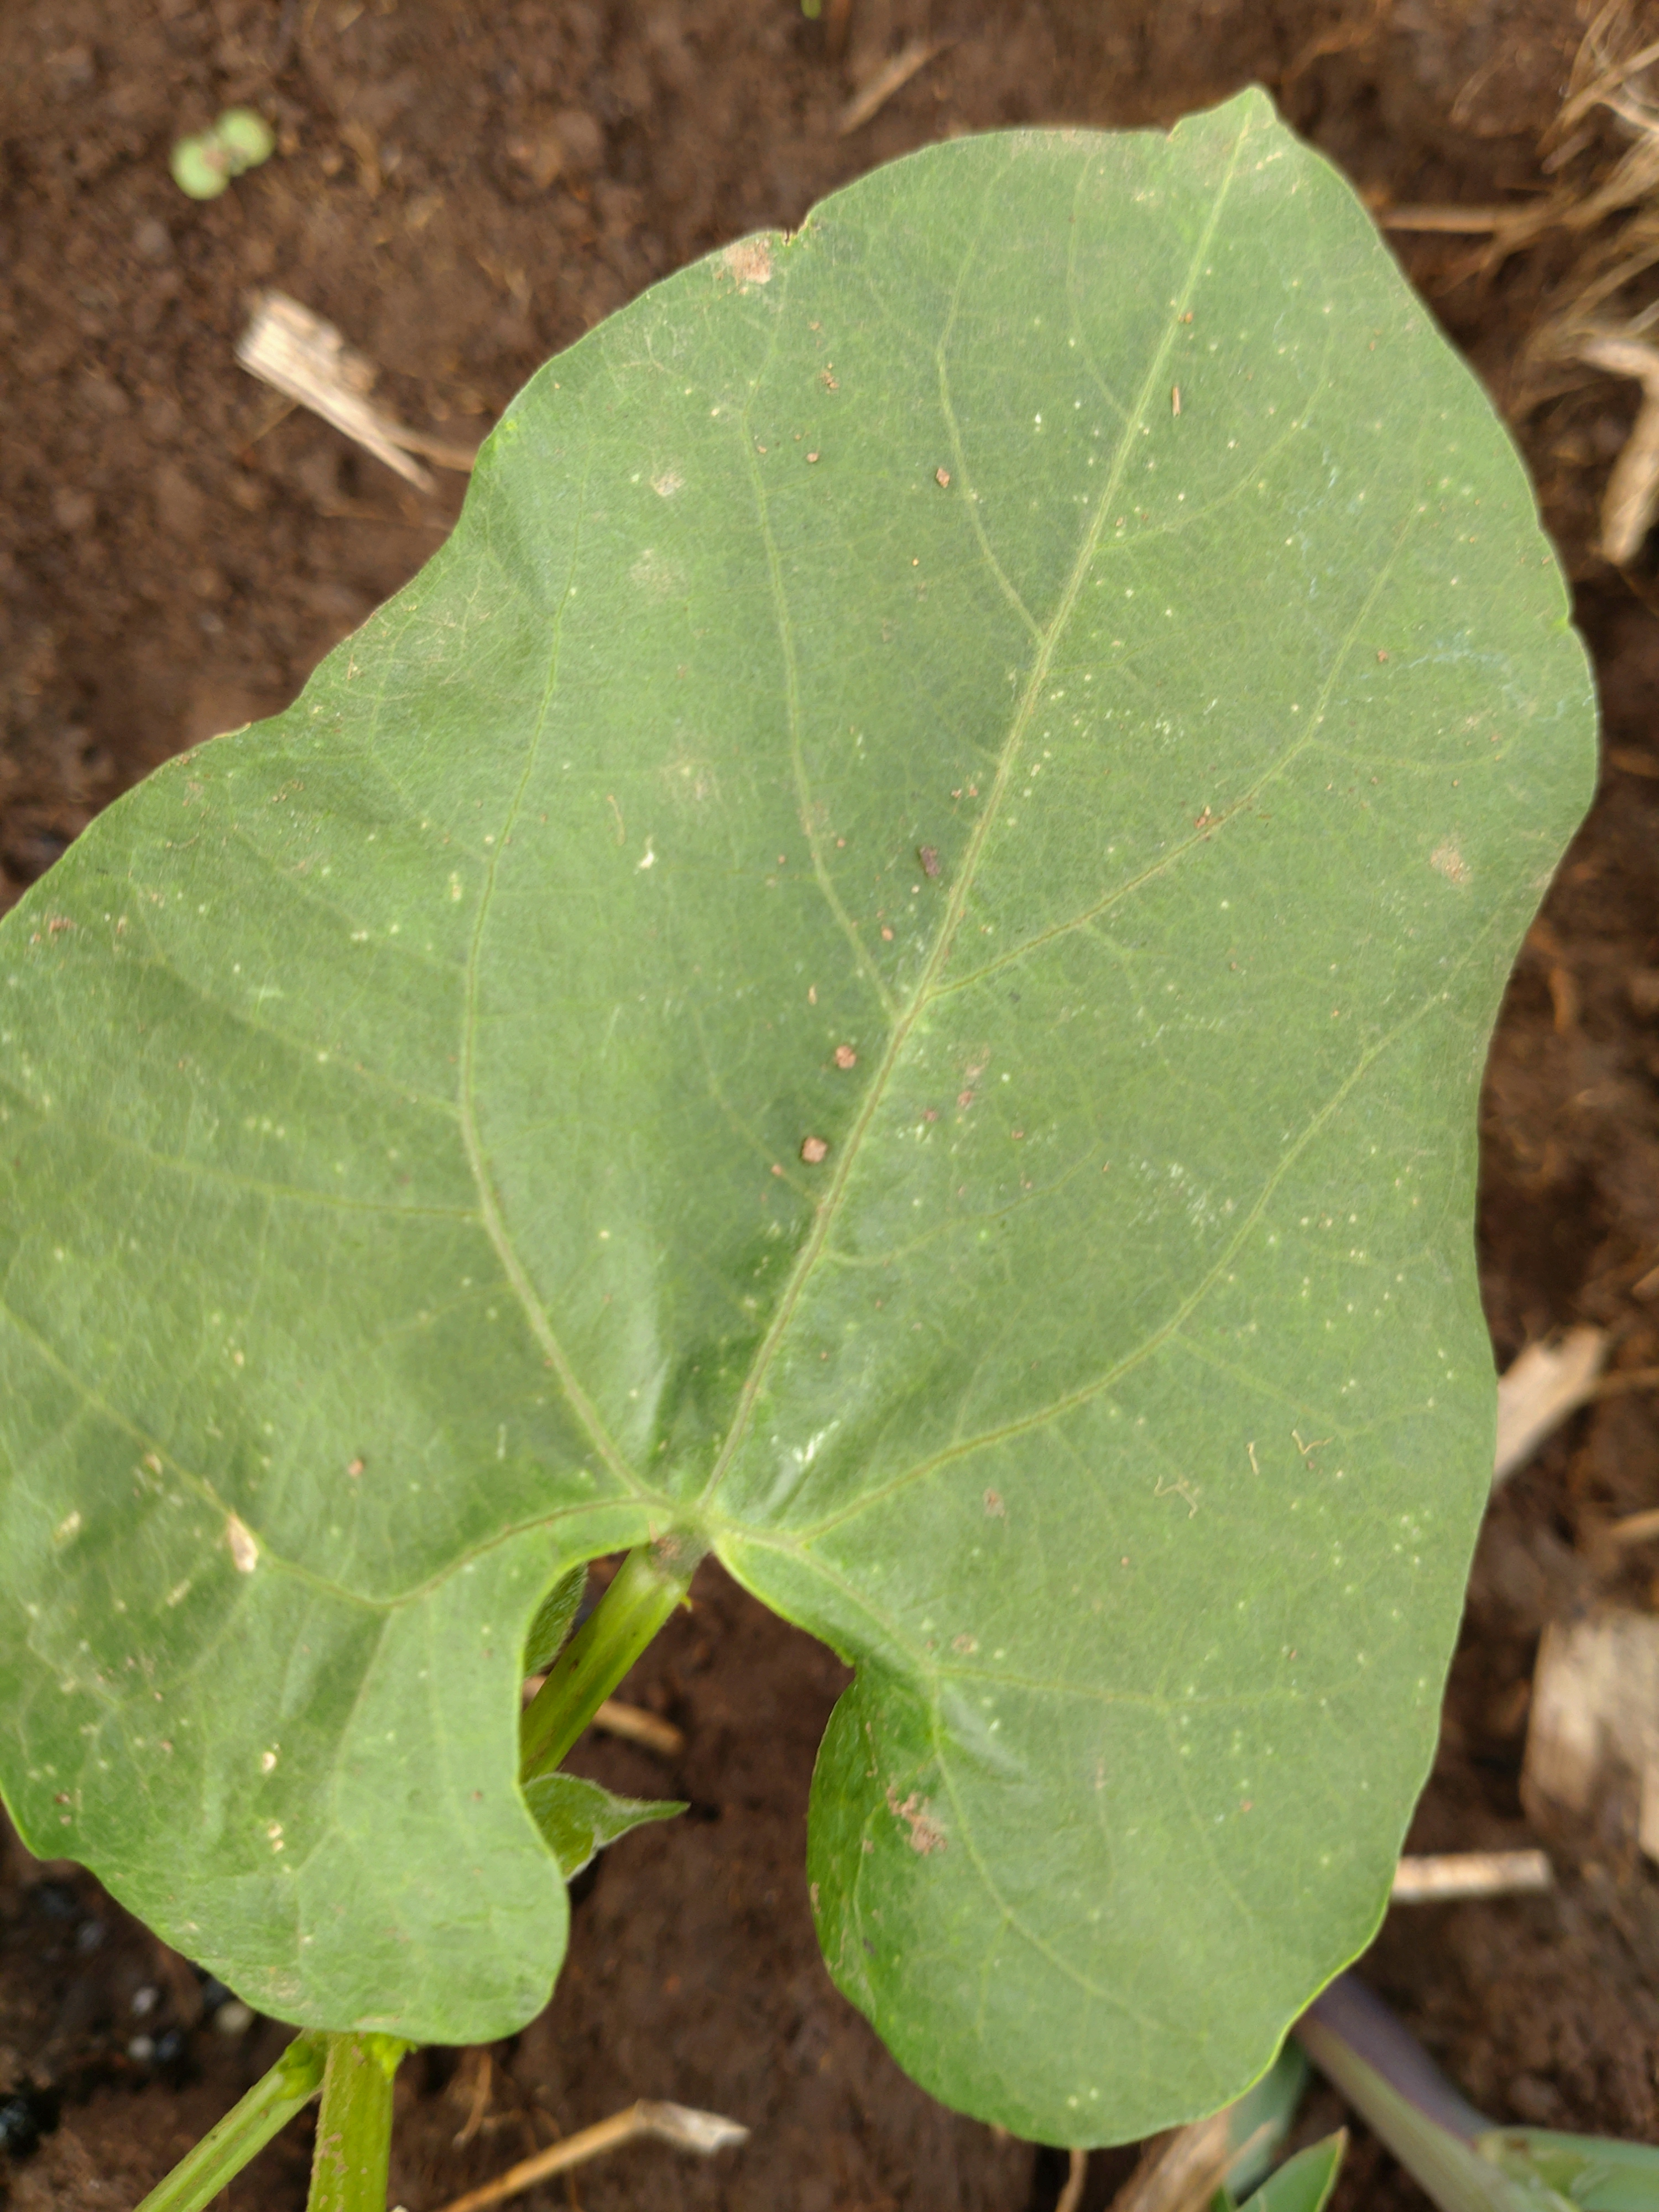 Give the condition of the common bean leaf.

healthy
